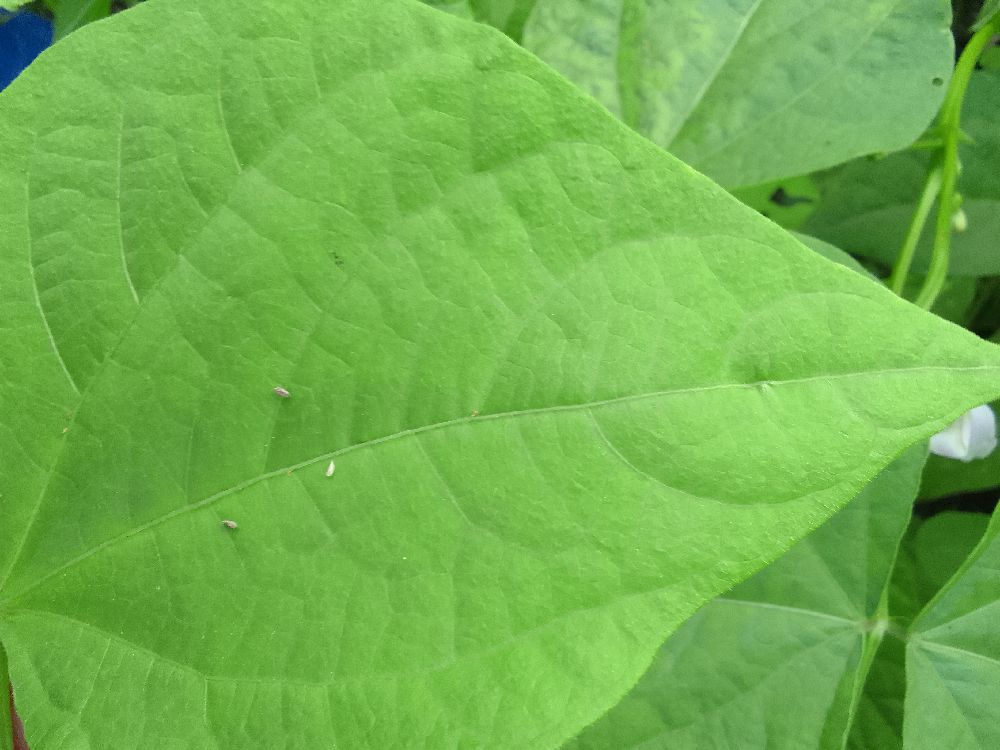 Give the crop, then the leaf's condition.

common bean, healthy
